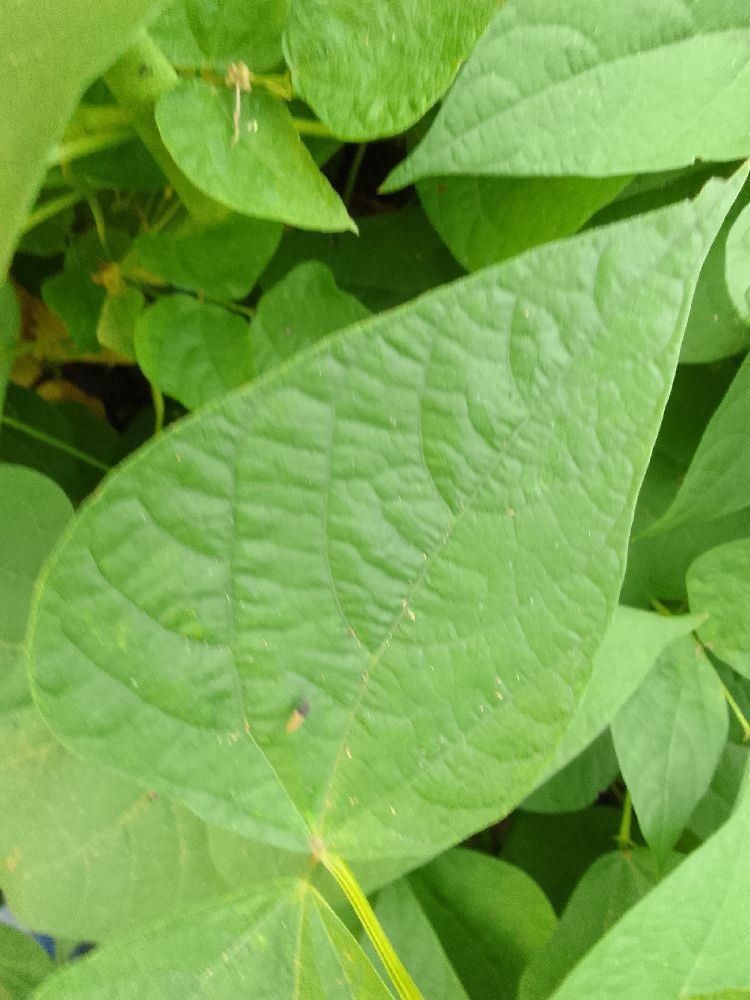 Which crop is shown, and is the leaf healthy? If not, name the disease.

common bean, healthy
